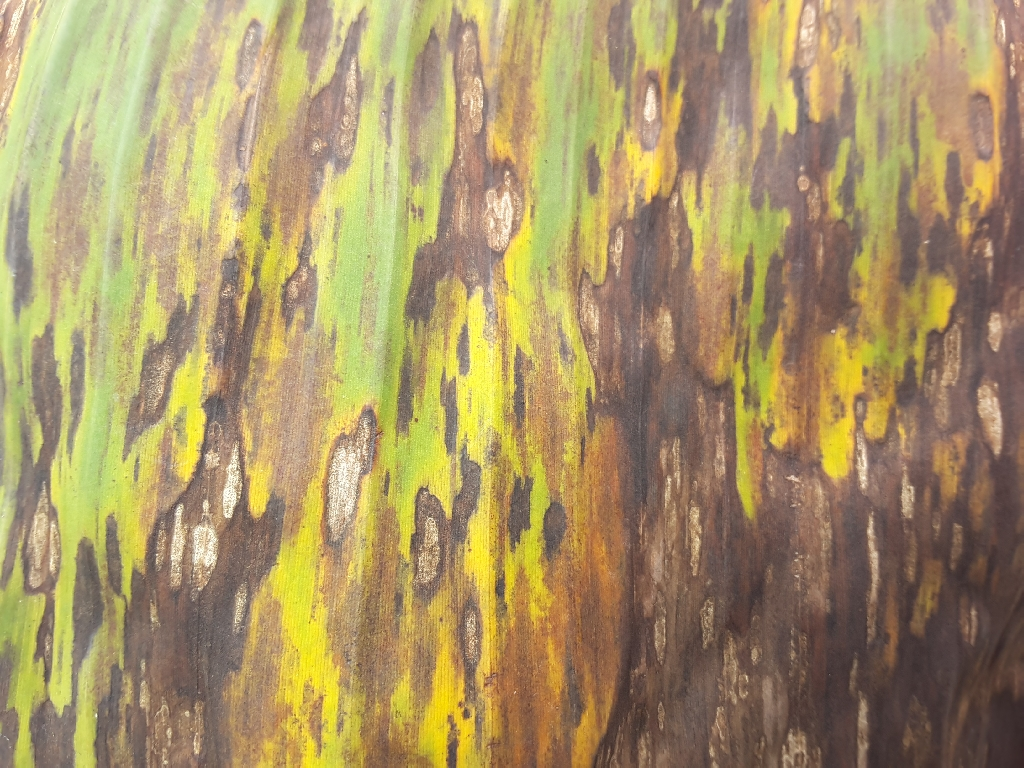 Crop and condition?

banana, black sigatoka
